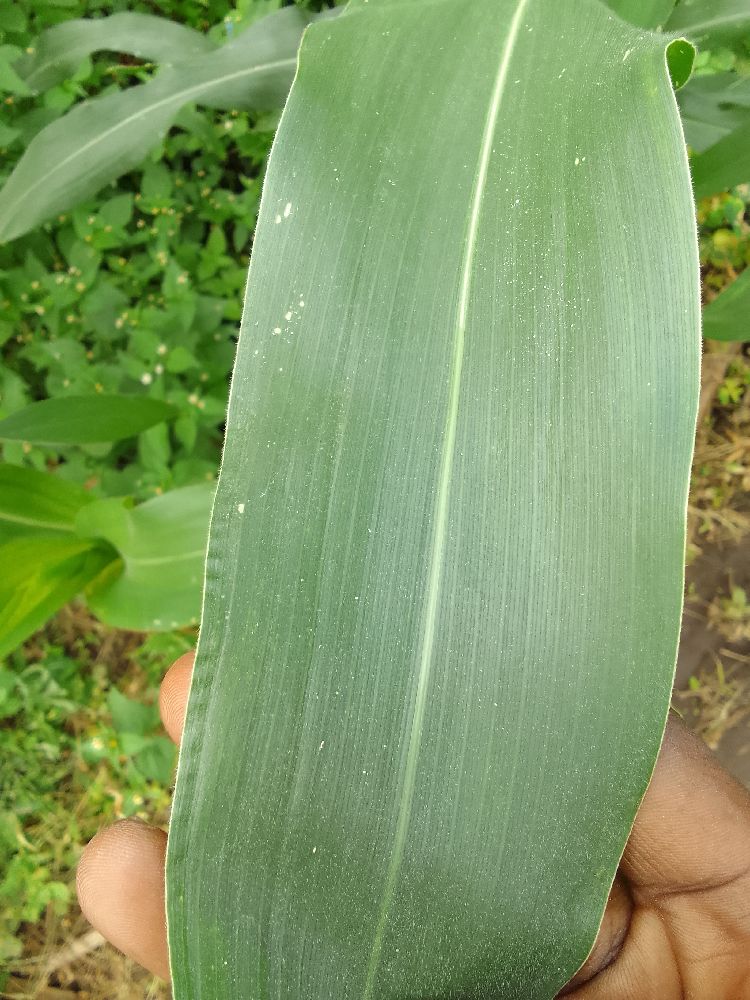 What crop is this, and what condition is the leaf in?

maize, healthy
